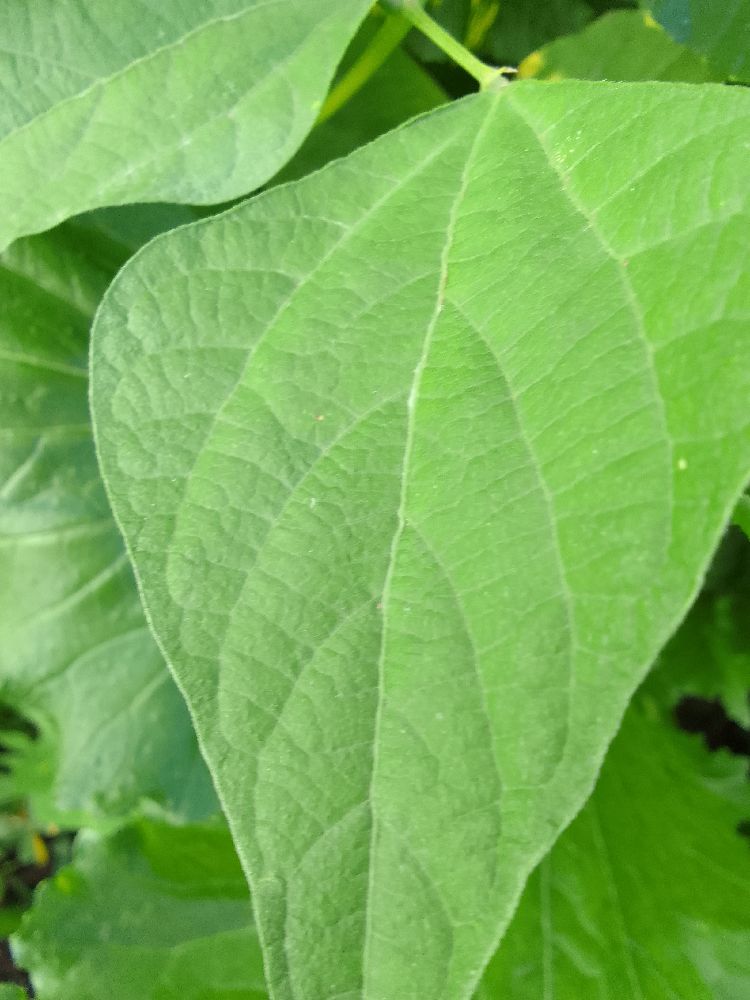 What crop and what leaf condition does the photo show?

common bean, healthy
